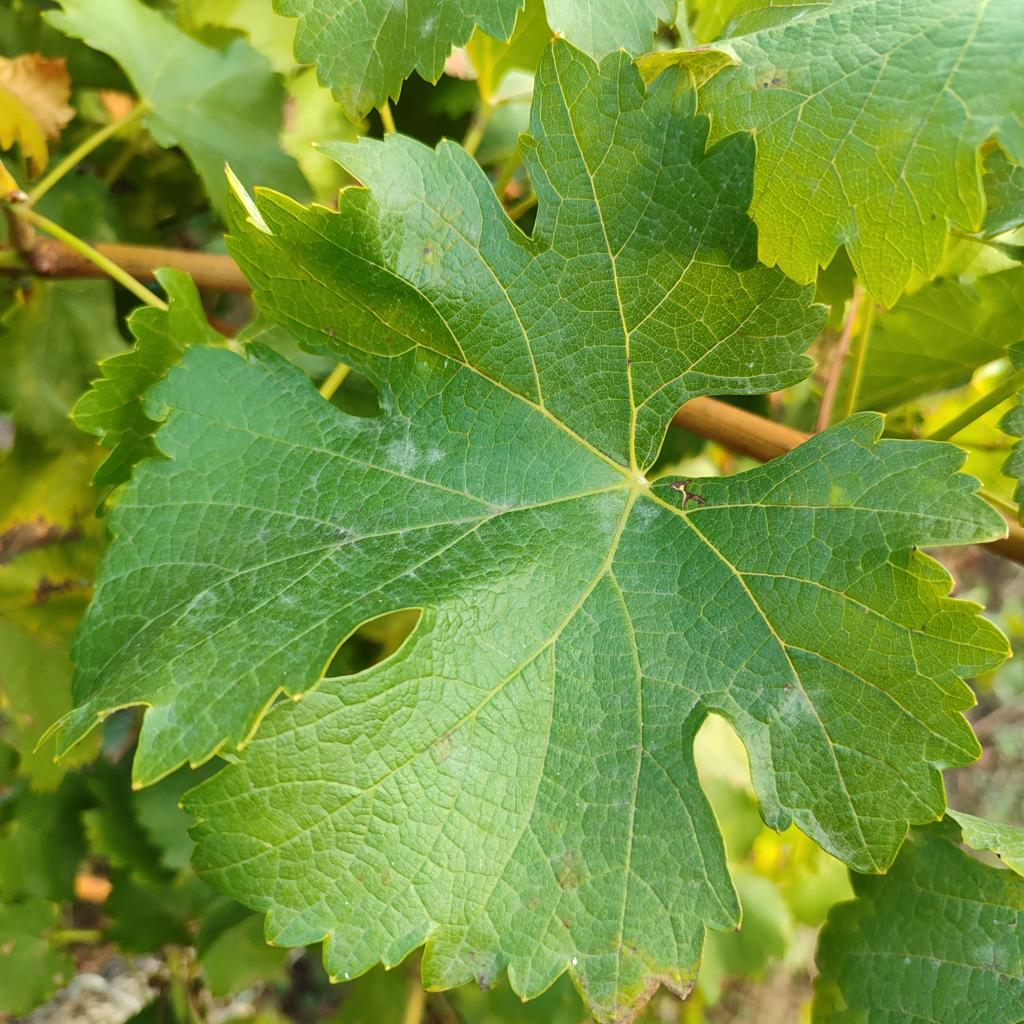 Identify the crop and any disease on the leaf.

grapevine, powdery mildew
